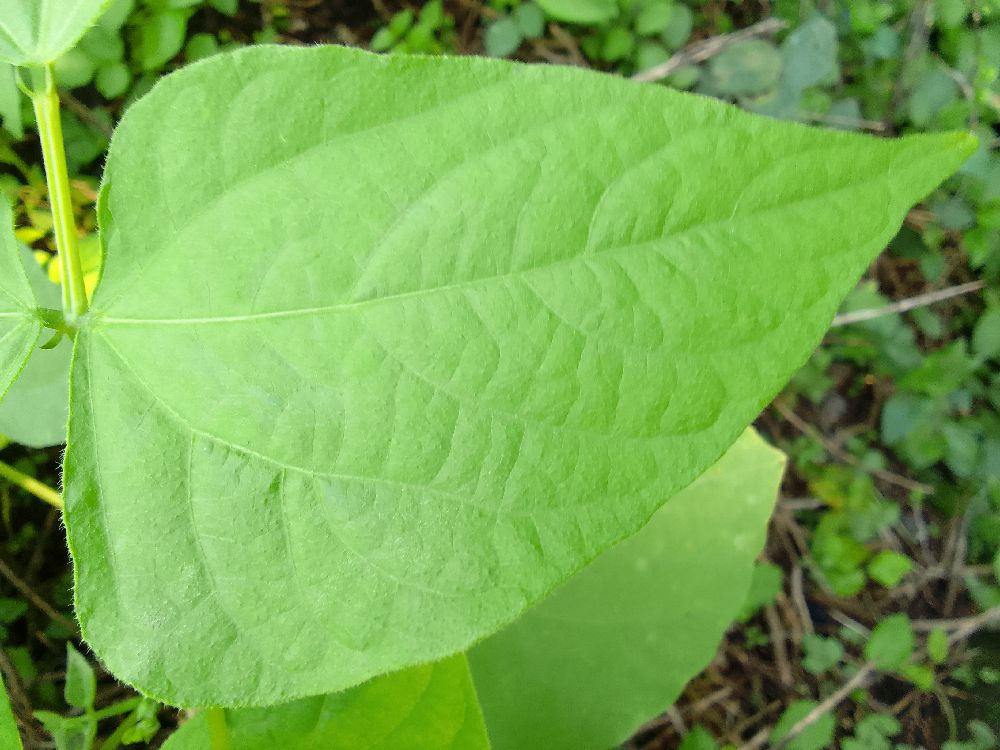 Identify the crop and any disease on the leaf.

common bean, healthy
